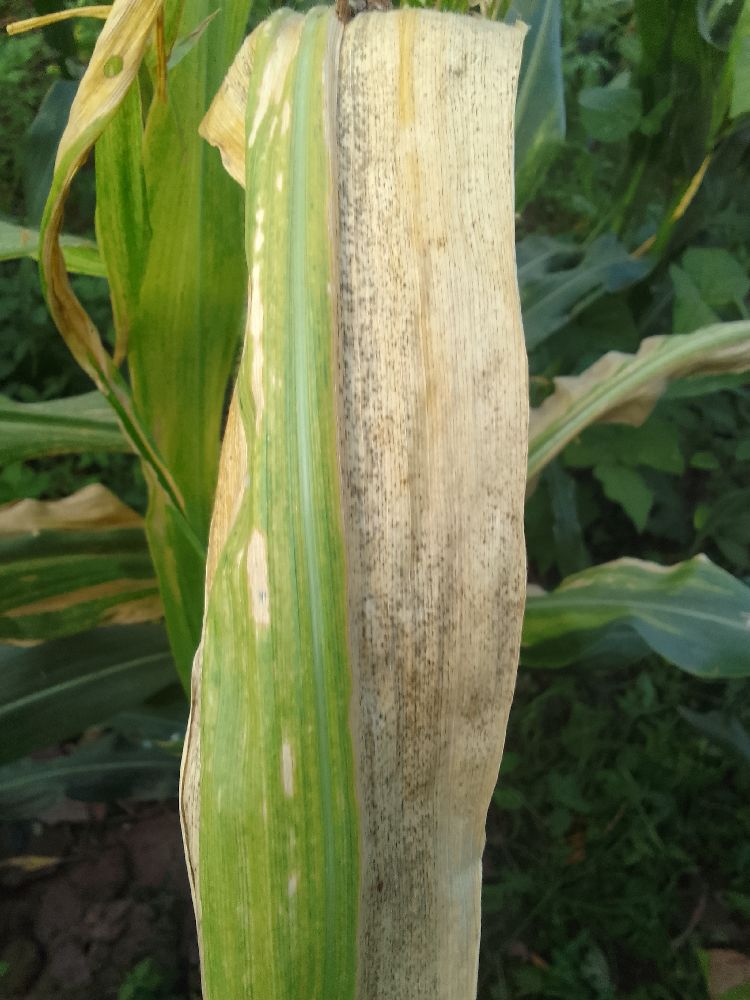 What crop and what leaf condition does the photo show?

maize, maize lethal necrosis
